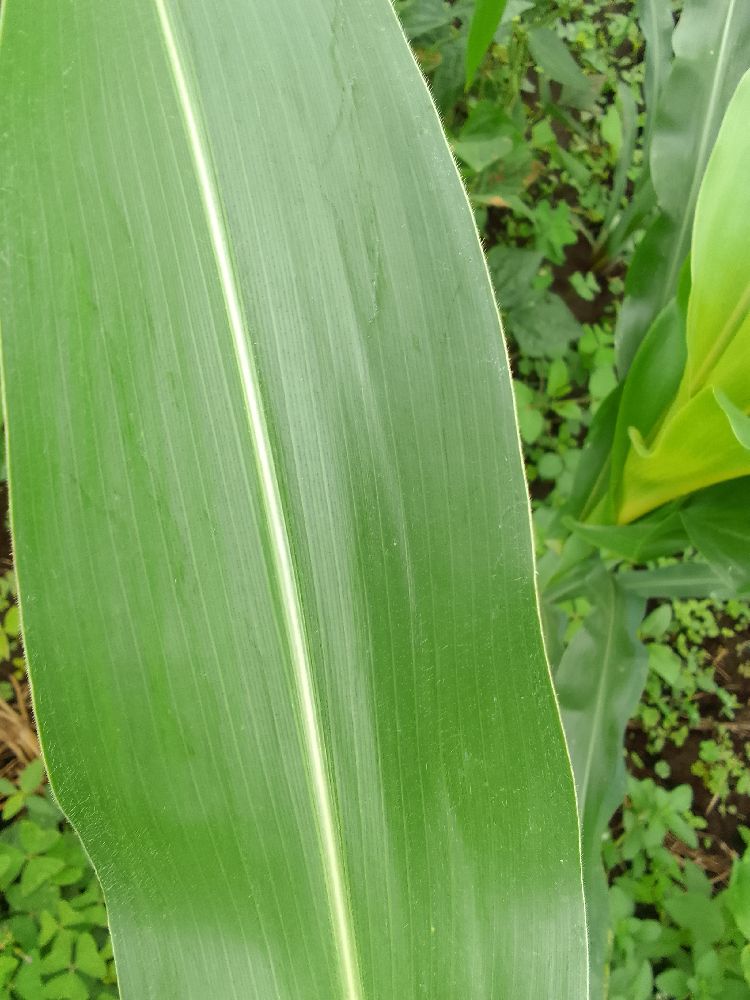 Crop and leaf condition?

maize, healthy
